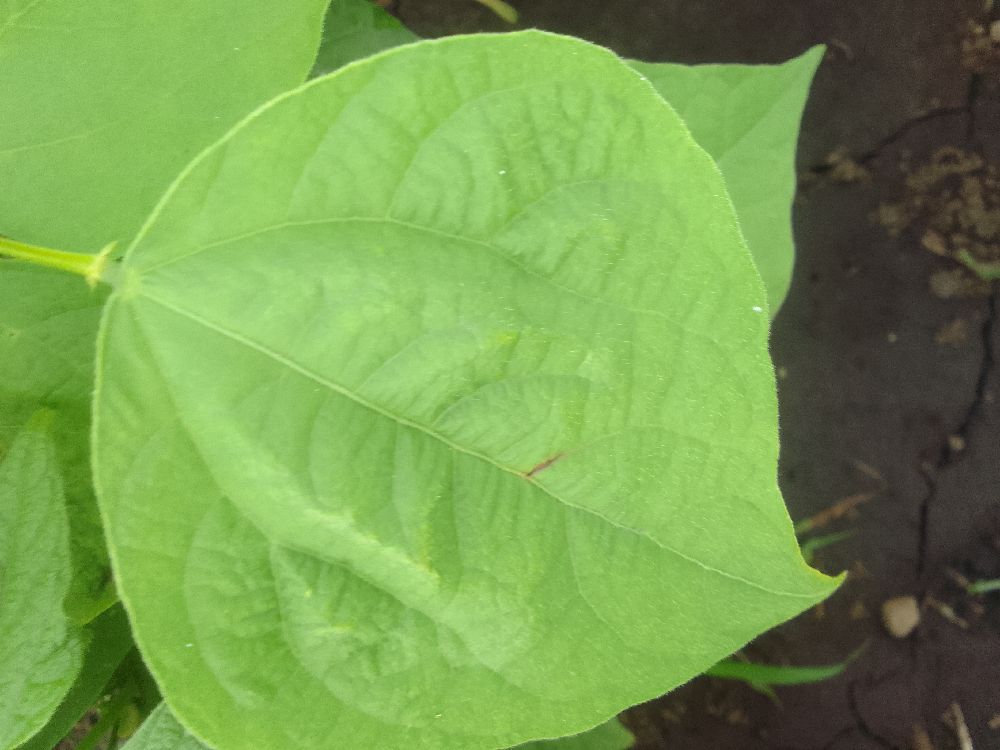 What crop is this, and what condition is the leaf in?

common bean, healthy
